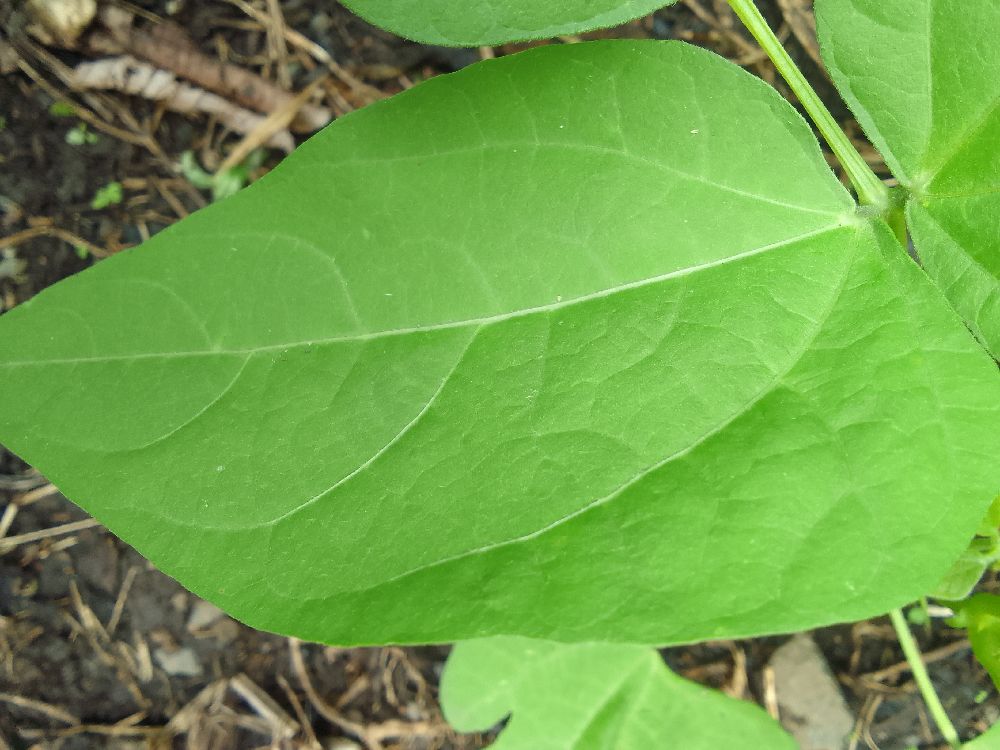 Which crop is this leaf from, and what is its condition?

common bean, healthy
